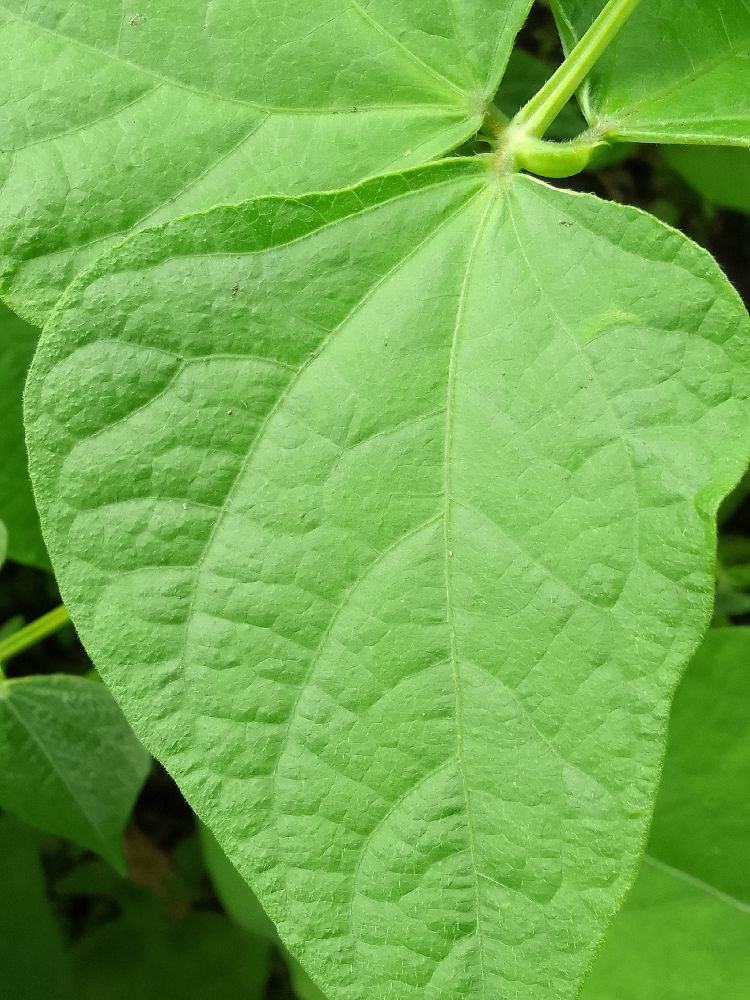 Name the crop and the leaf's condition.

common bean, healthy
